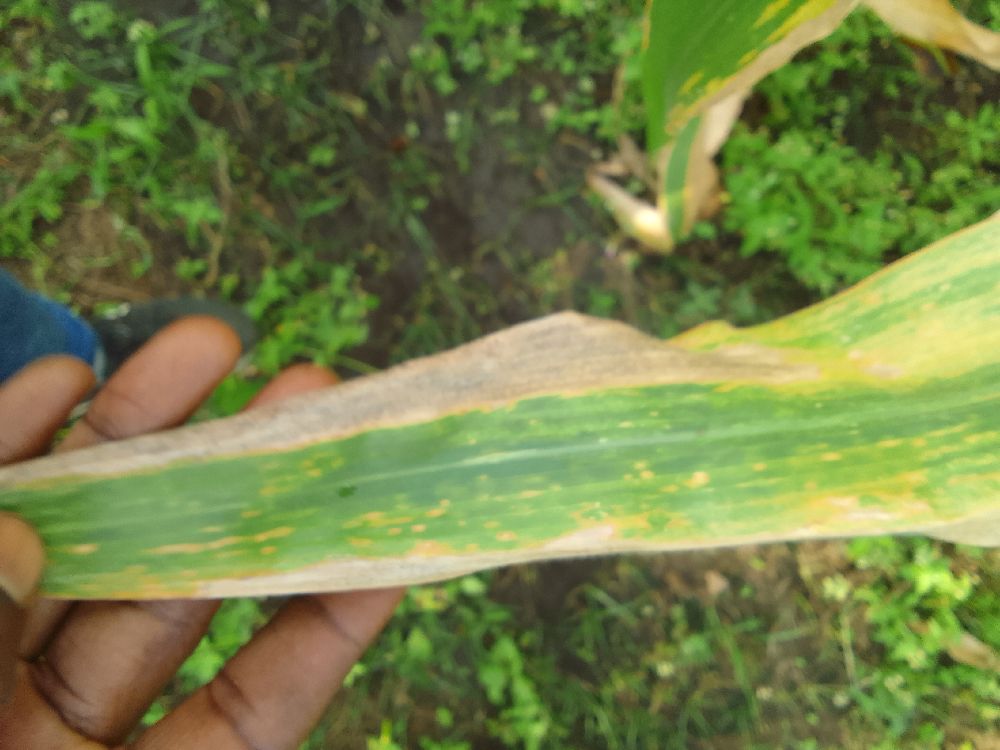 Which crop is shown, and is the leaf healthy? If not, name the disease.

maize, maize lethal necrosis
